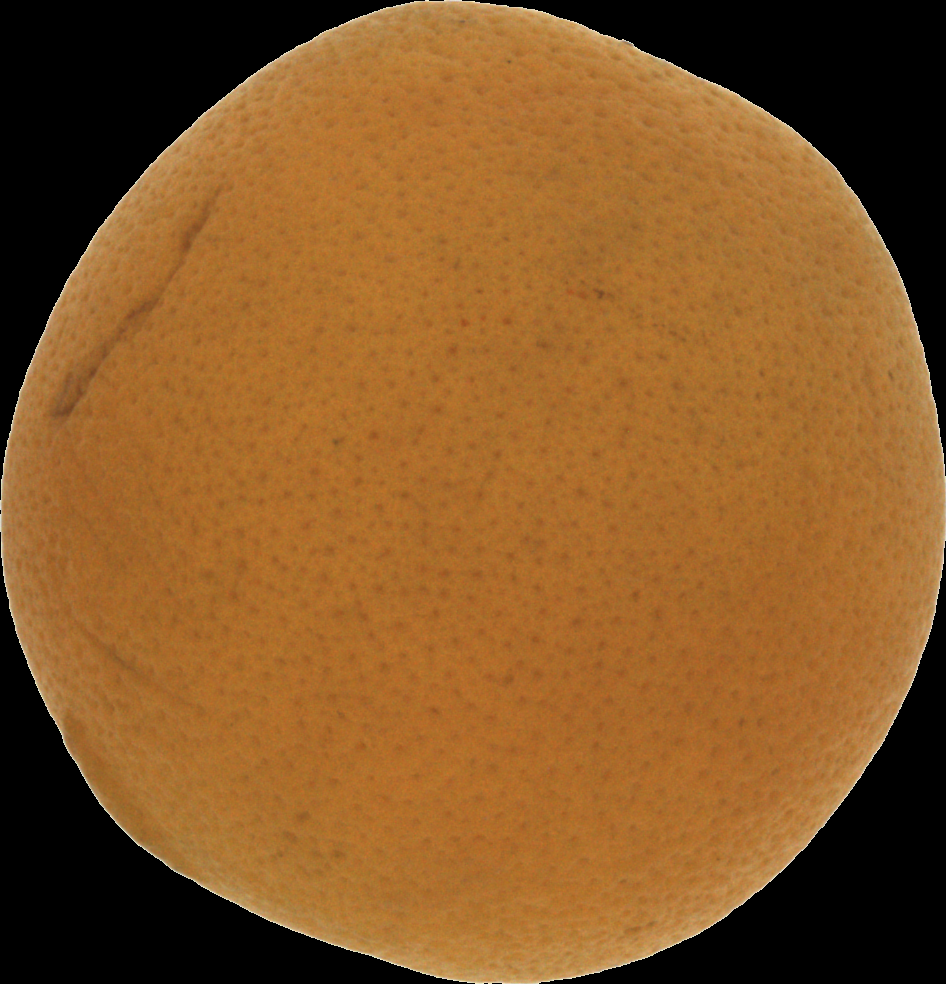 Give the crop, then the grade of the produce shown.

orange, bad
